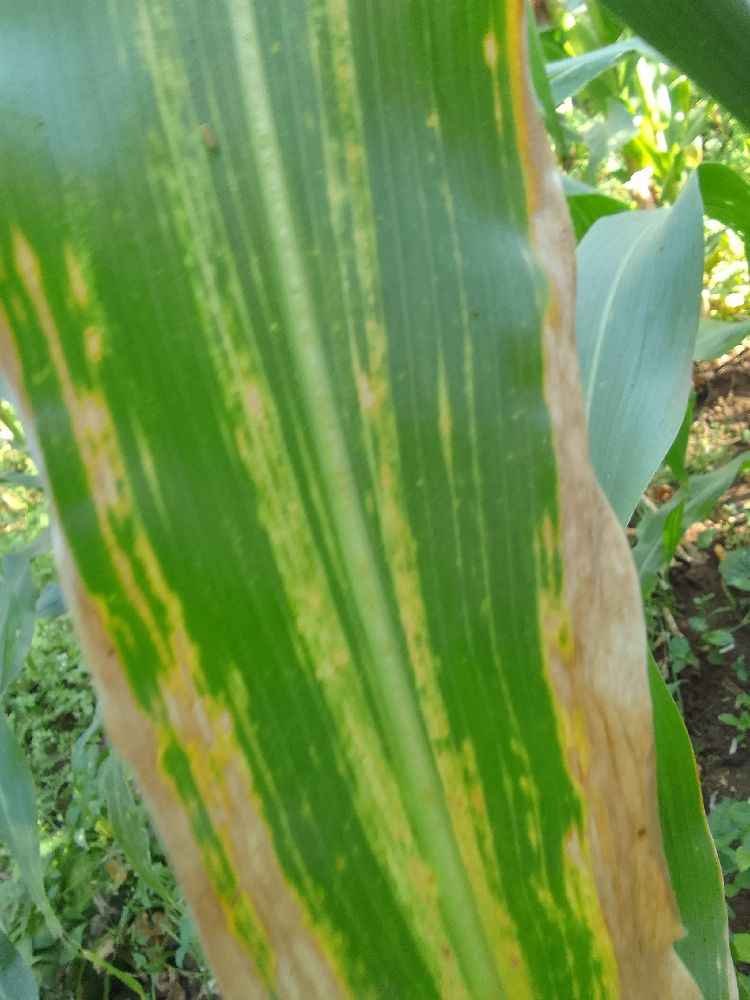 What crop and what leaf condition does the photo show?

maize, maize lethal necrosis
